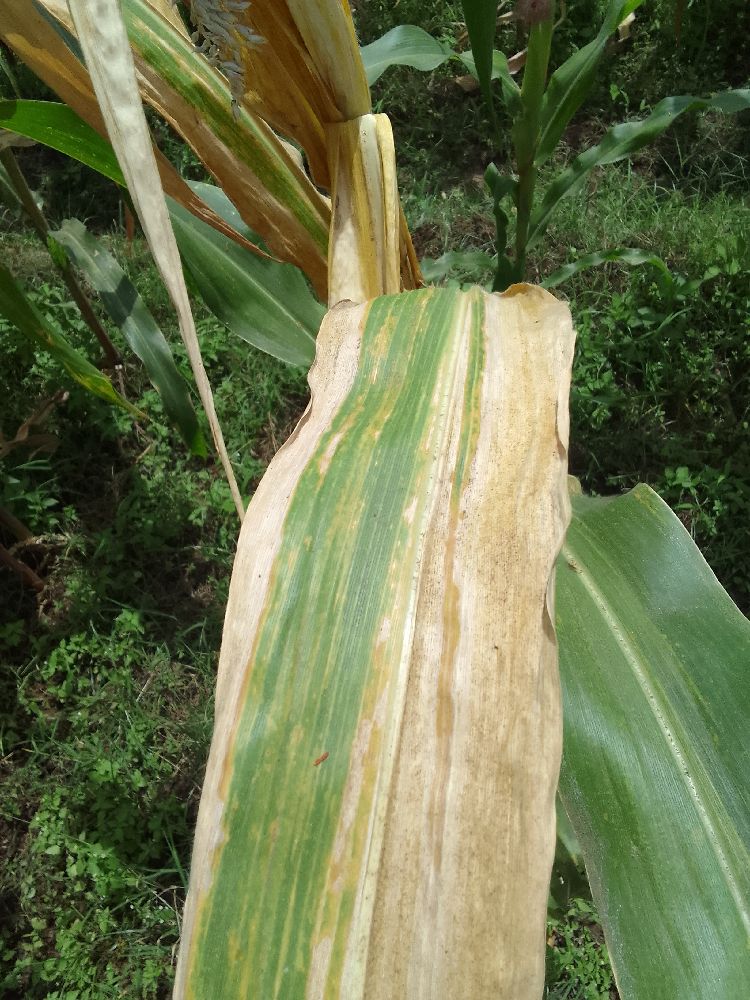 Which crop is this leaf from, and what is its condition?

maize, maize lethal necrosis
